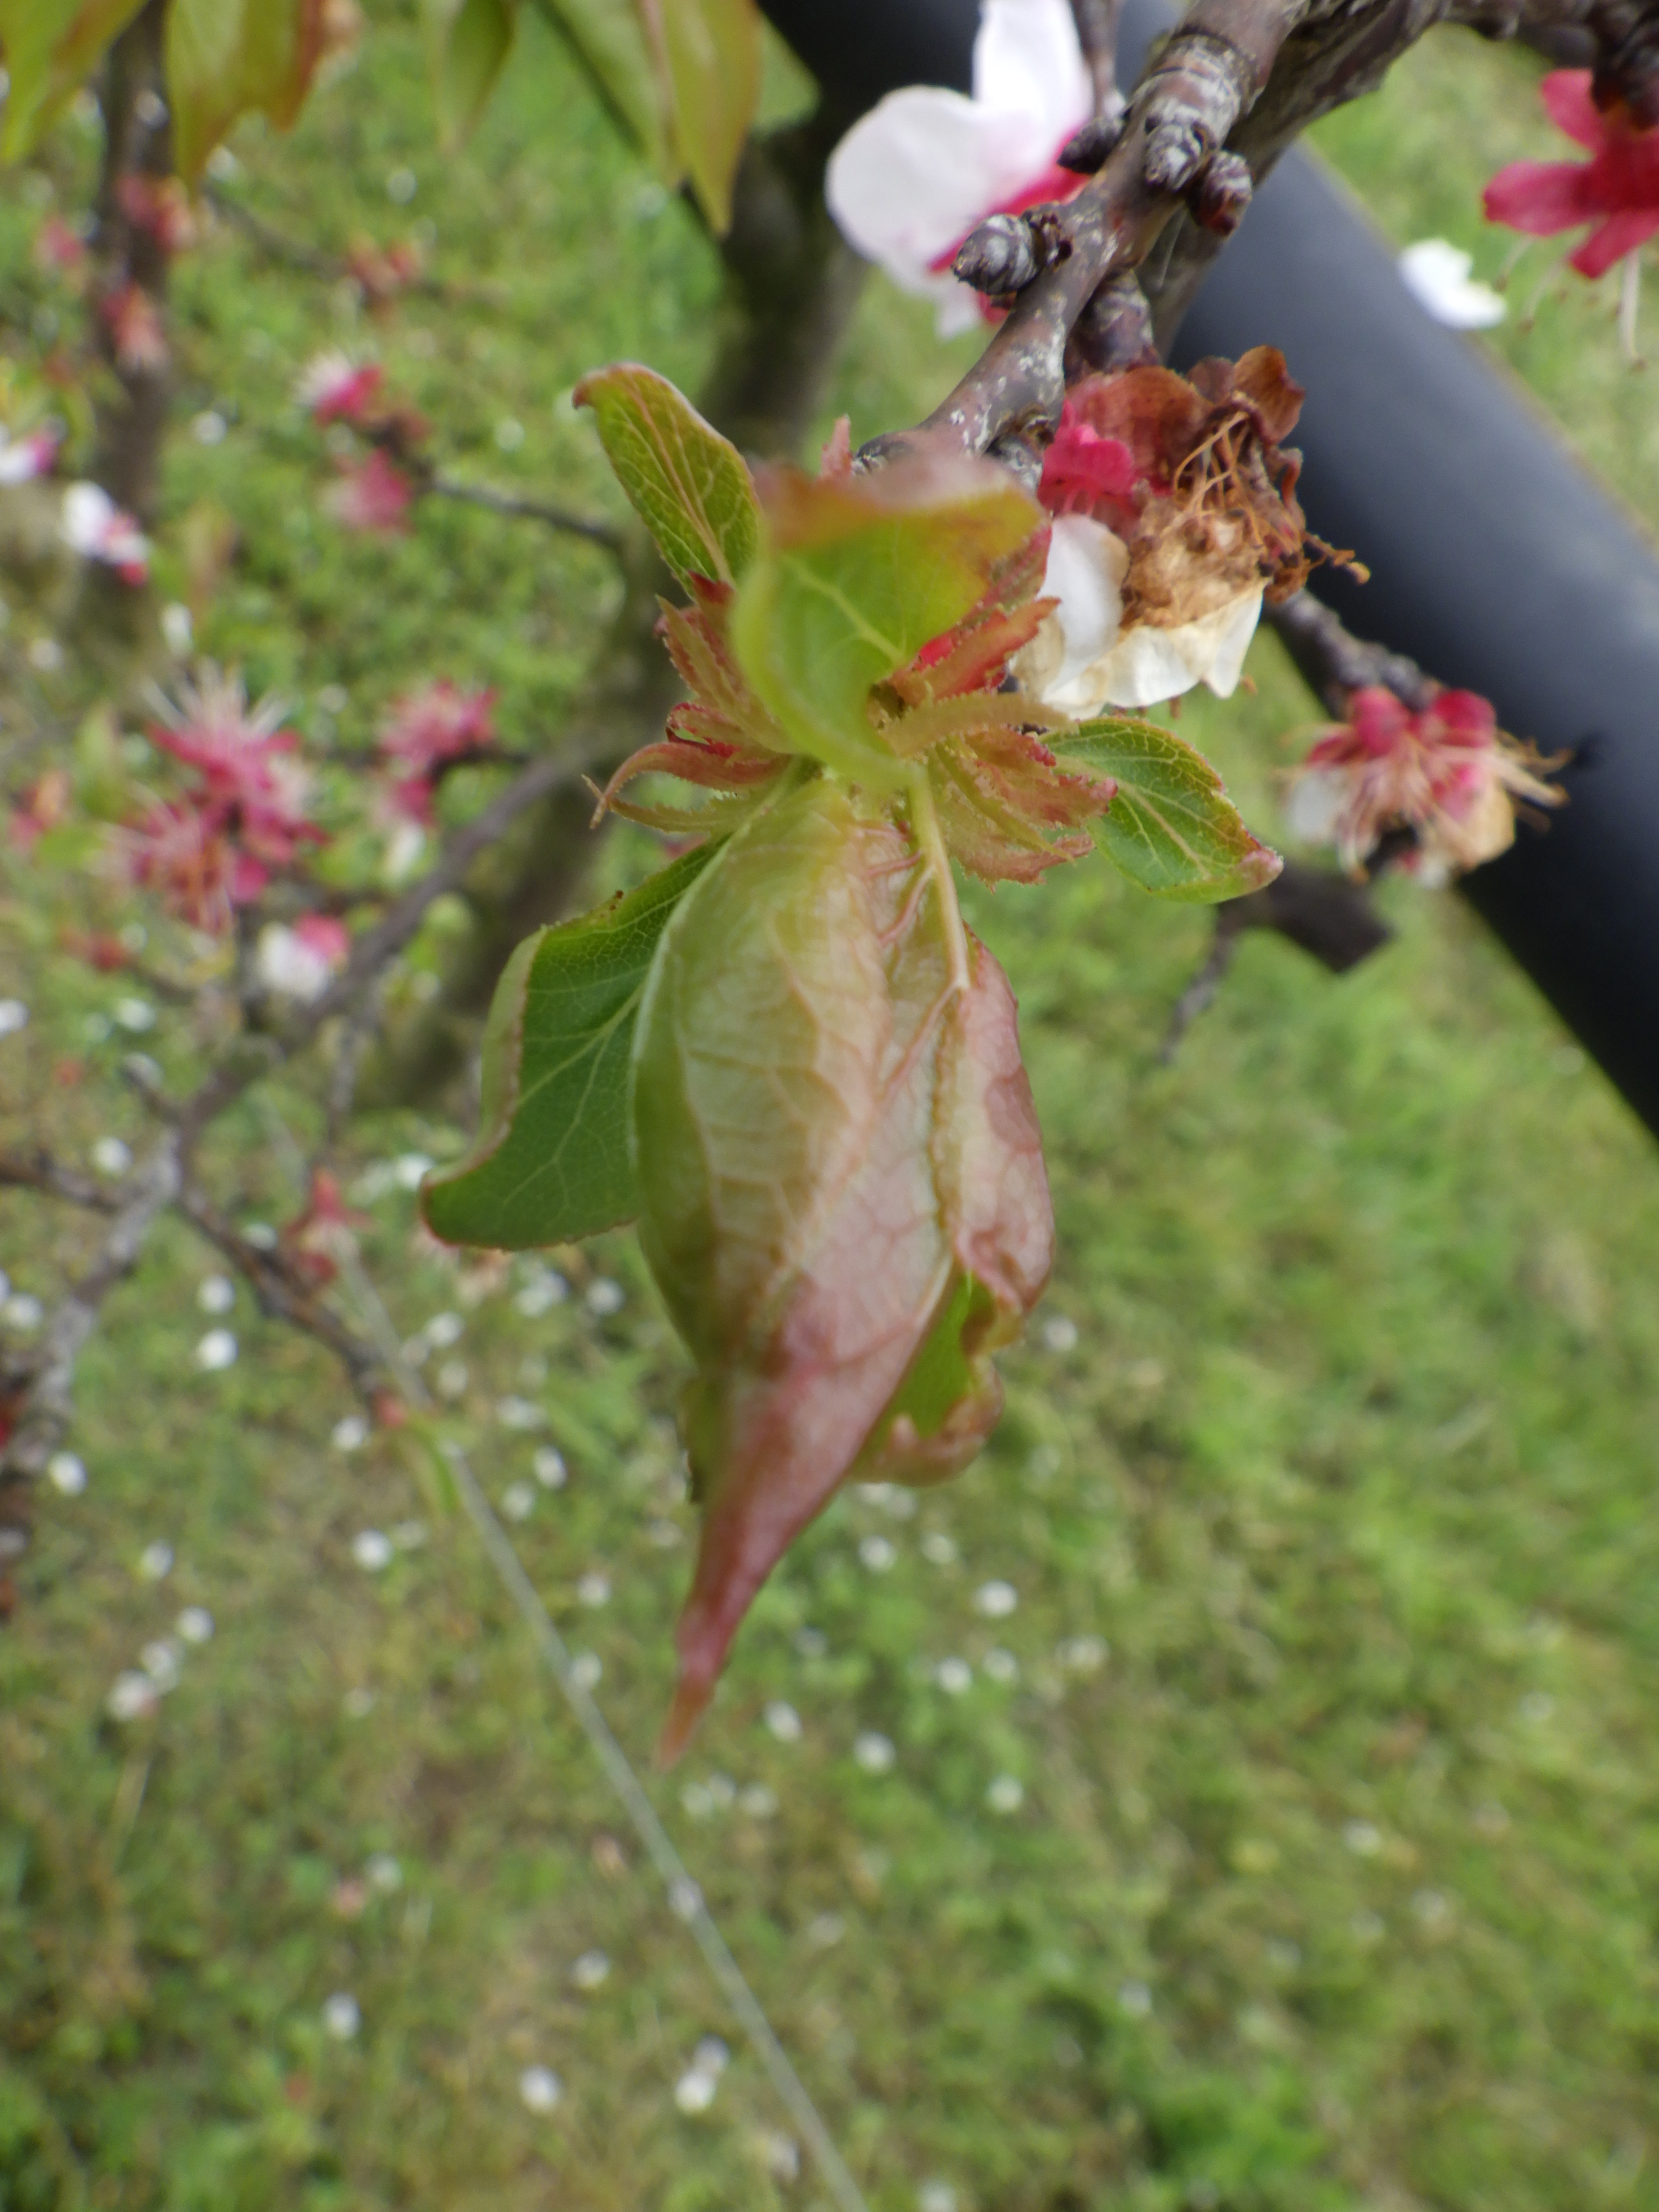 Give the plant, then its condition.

apricot, healthy
